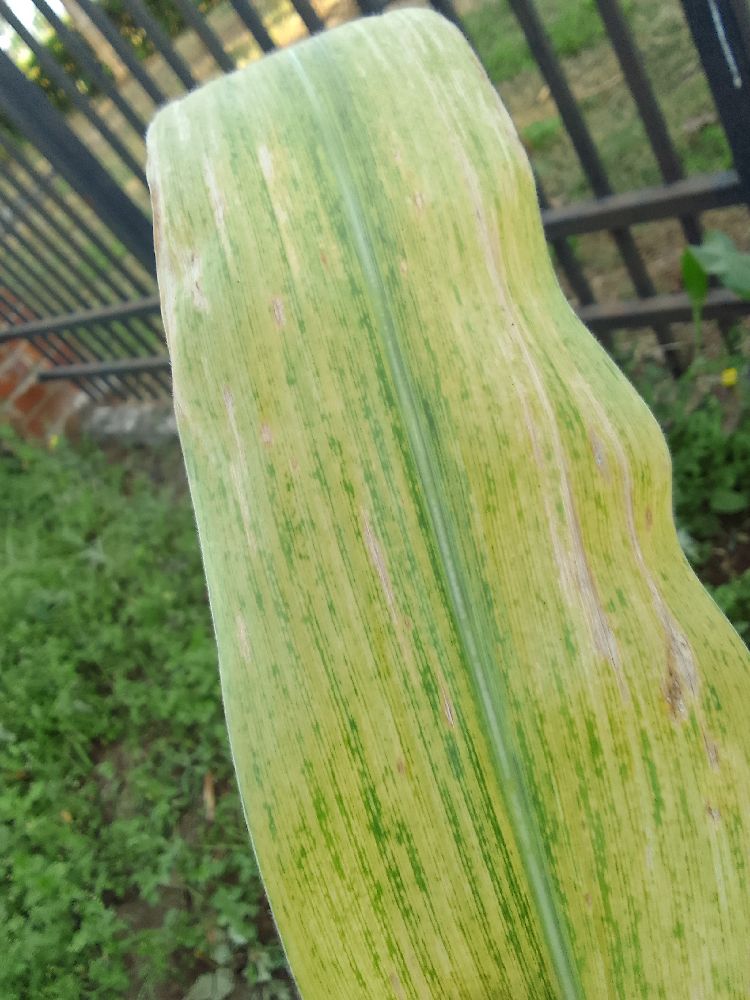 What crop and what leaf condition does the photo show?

maize, maize lethal necrosis
